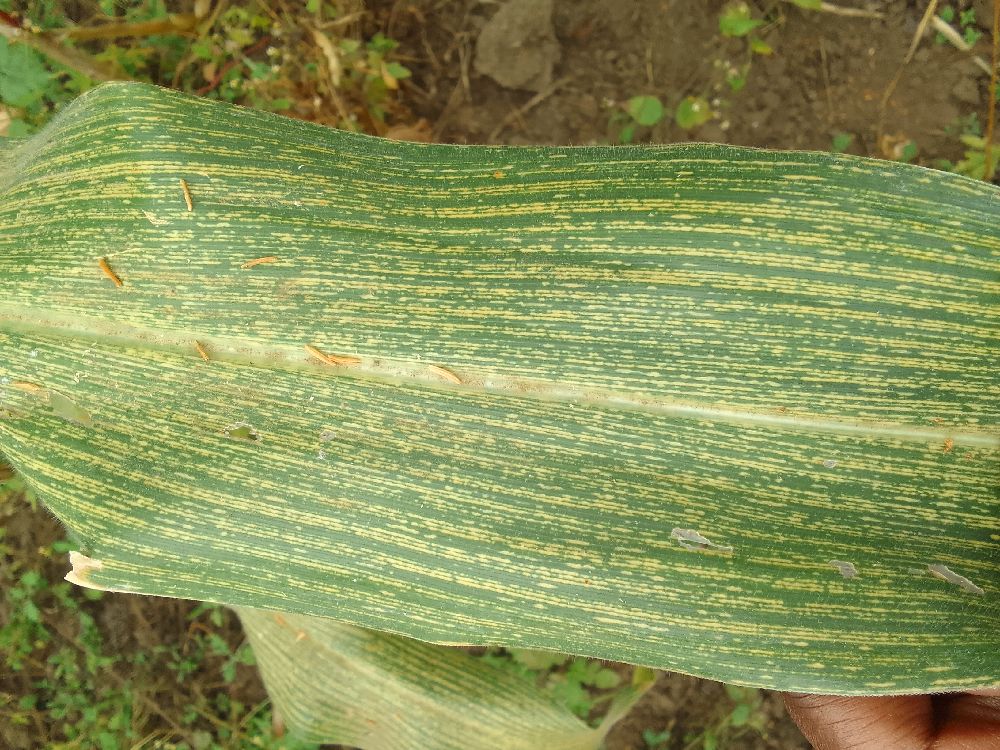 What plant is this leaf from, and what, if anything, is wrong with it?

maize, maize streak virus
